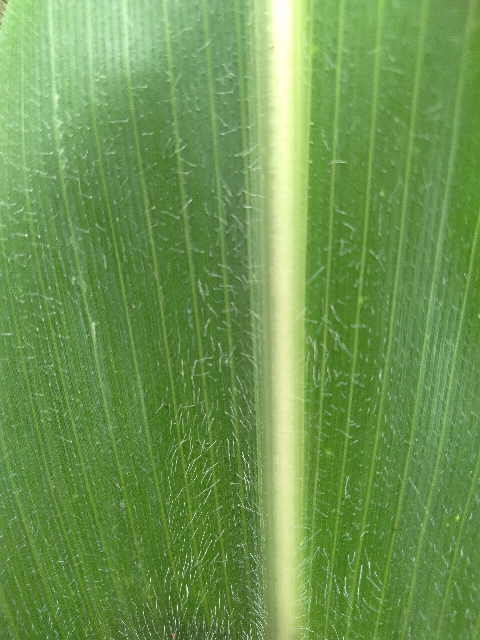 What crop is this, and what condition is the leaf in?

maize, healthy
